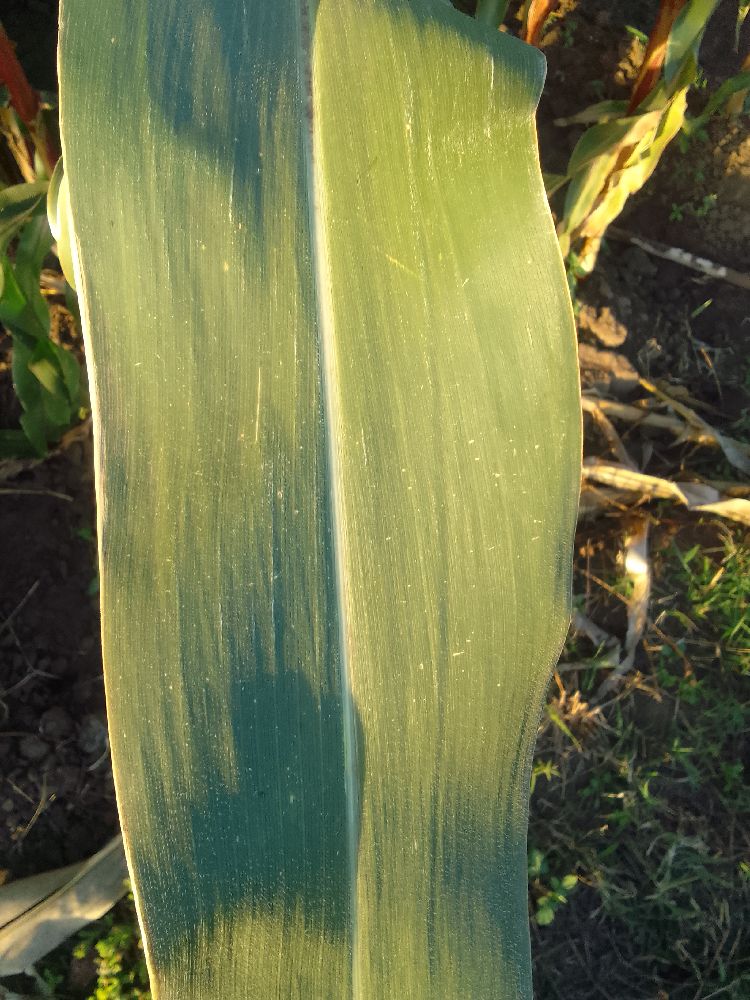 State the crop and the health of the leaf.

maize, healthy
